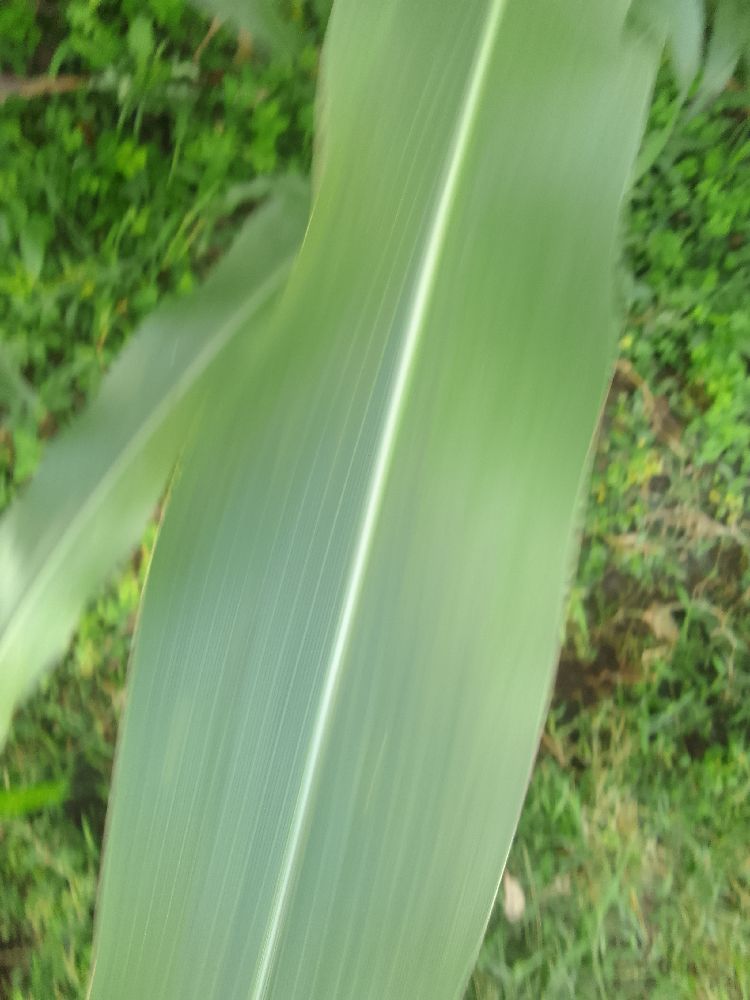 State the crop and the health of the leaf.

maize, healthy
